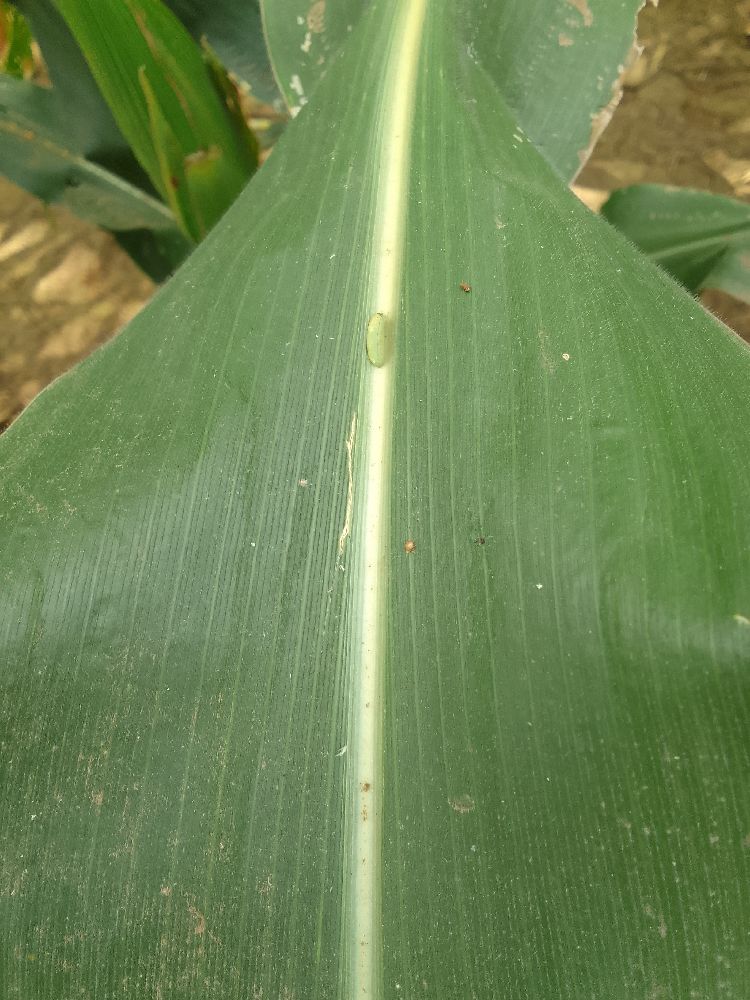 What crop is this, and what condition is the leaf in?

maize, healthy
